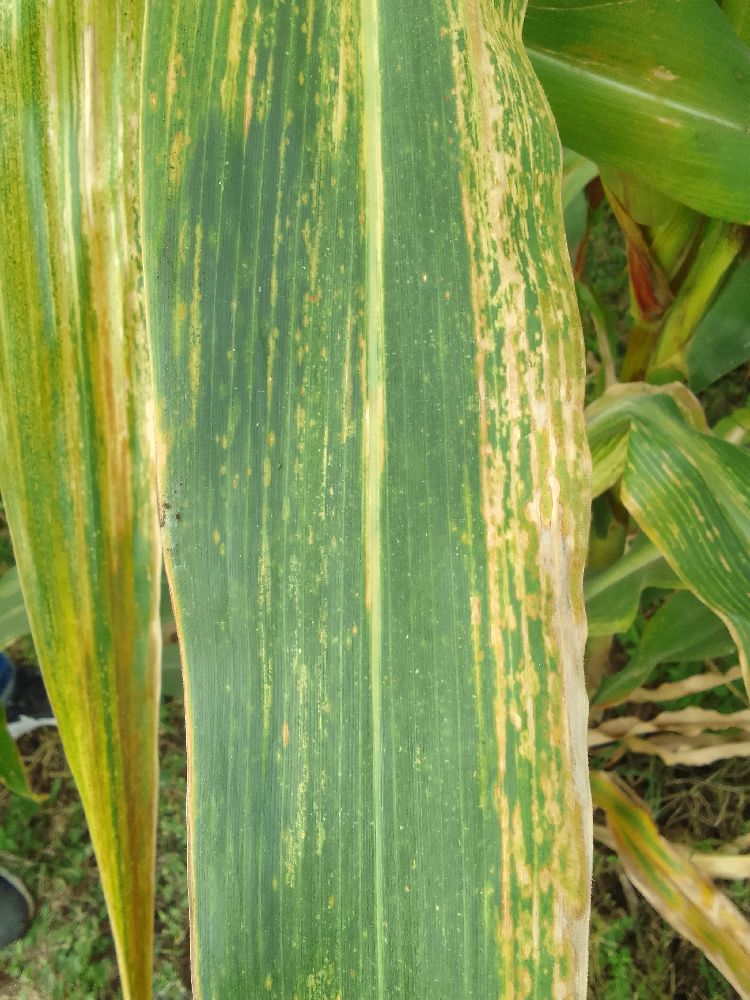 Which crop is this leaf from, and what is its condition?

maize, maize lethal necrosis
